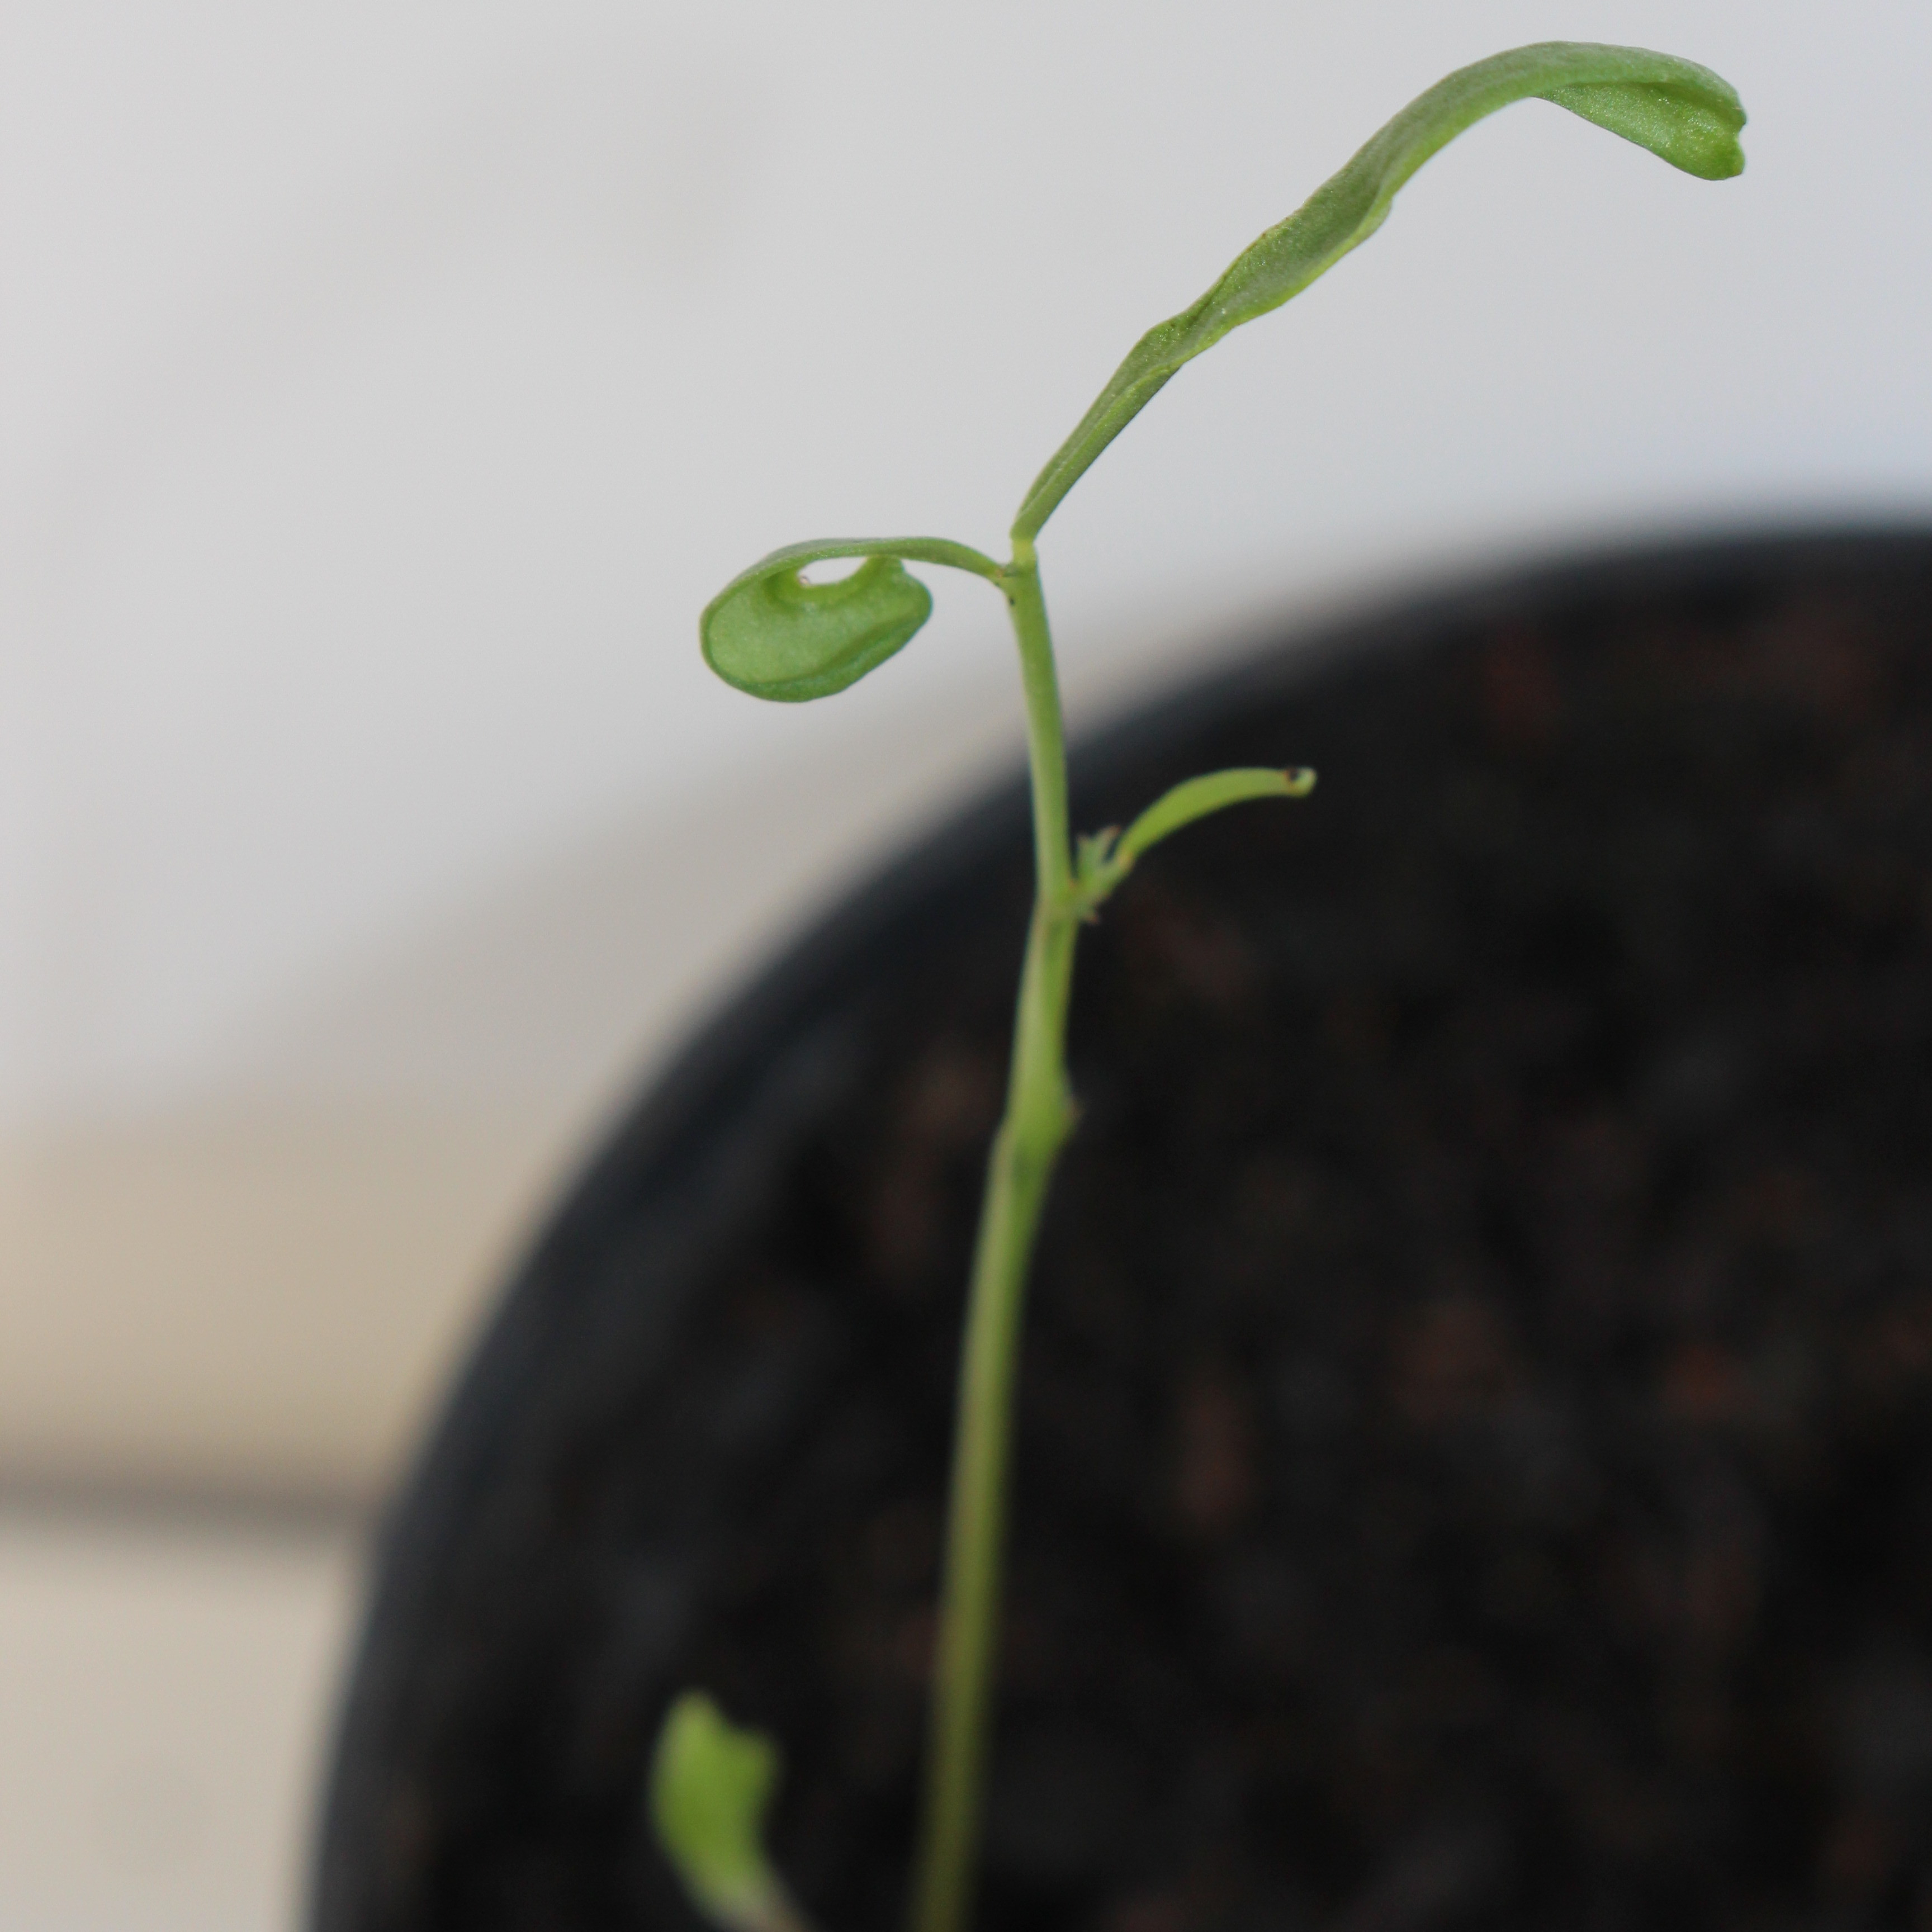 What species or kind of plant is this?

Vicia sativa
